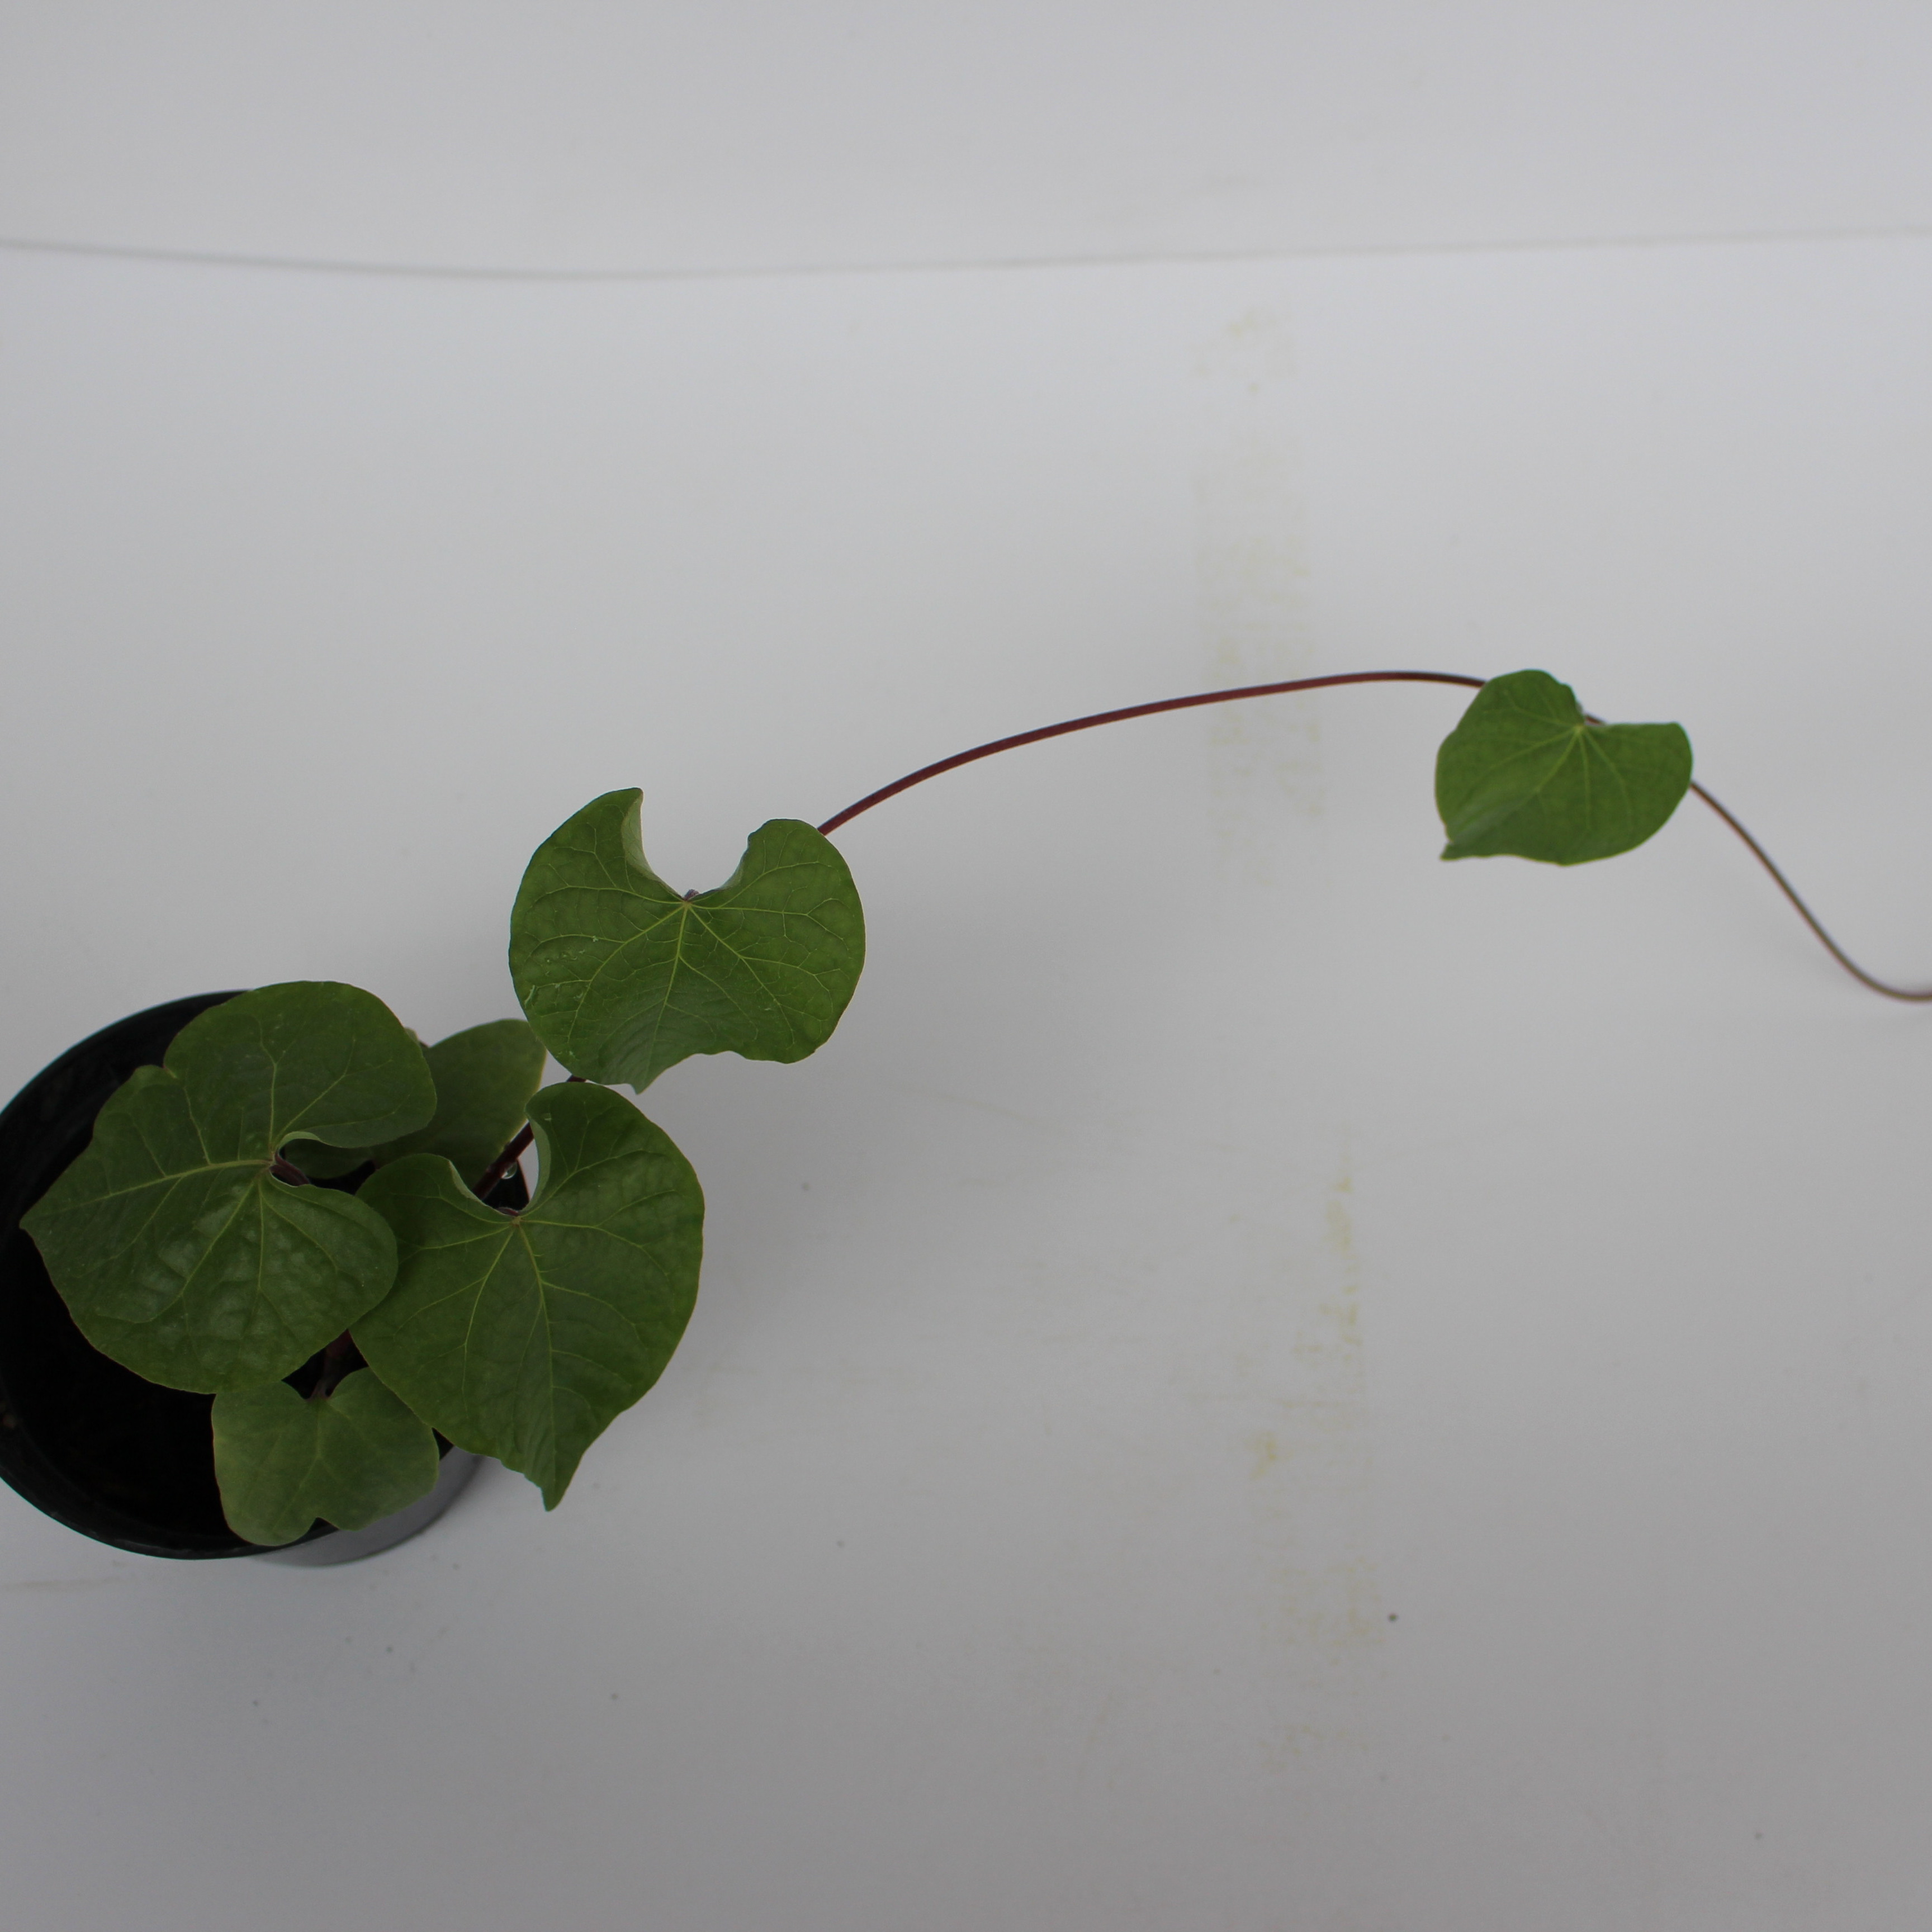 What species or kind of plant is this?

Convolvulus arvensis
